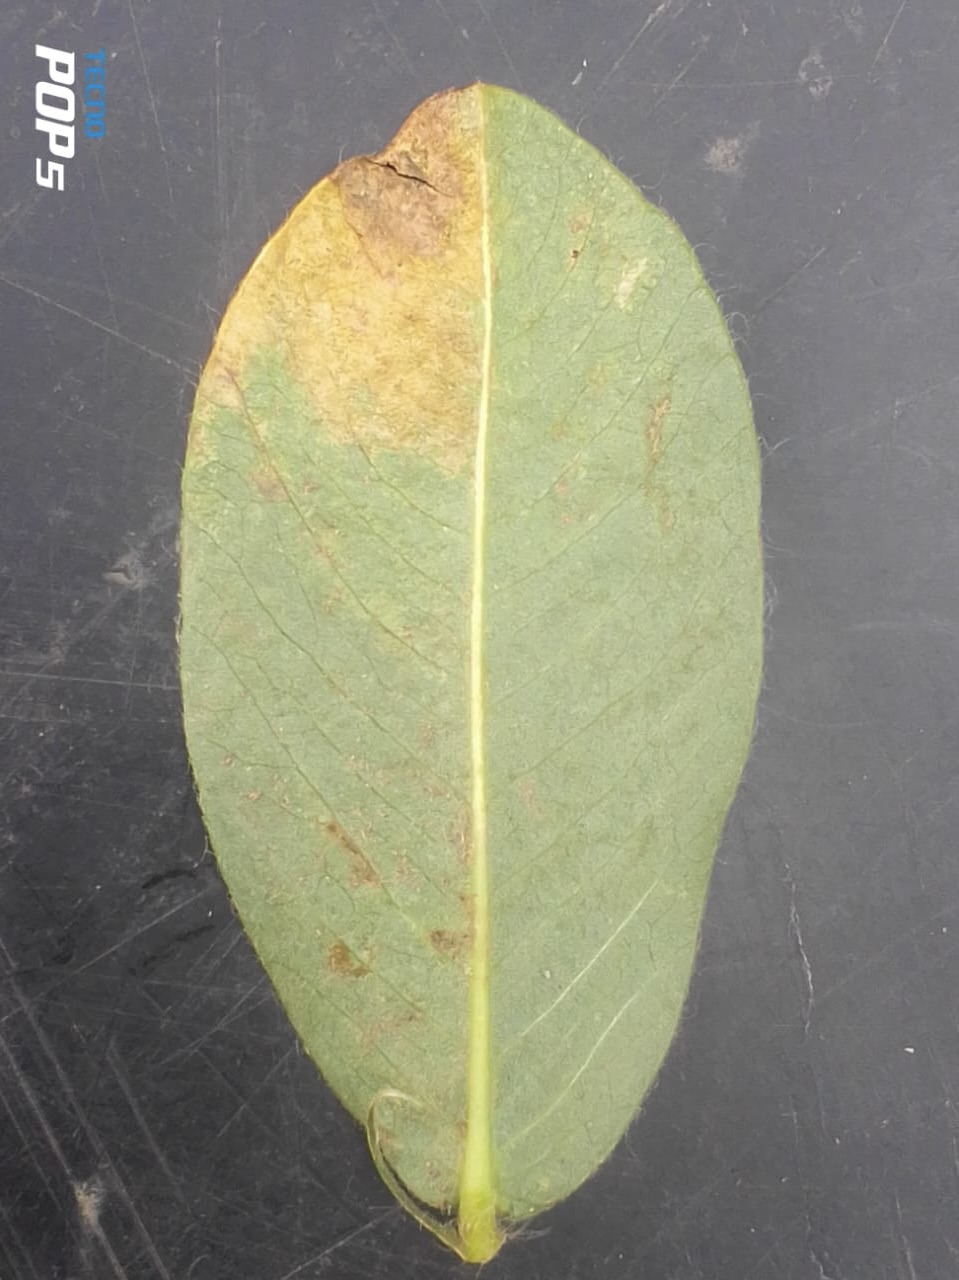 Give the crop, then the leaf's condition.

peanut, phoma arachidicola
